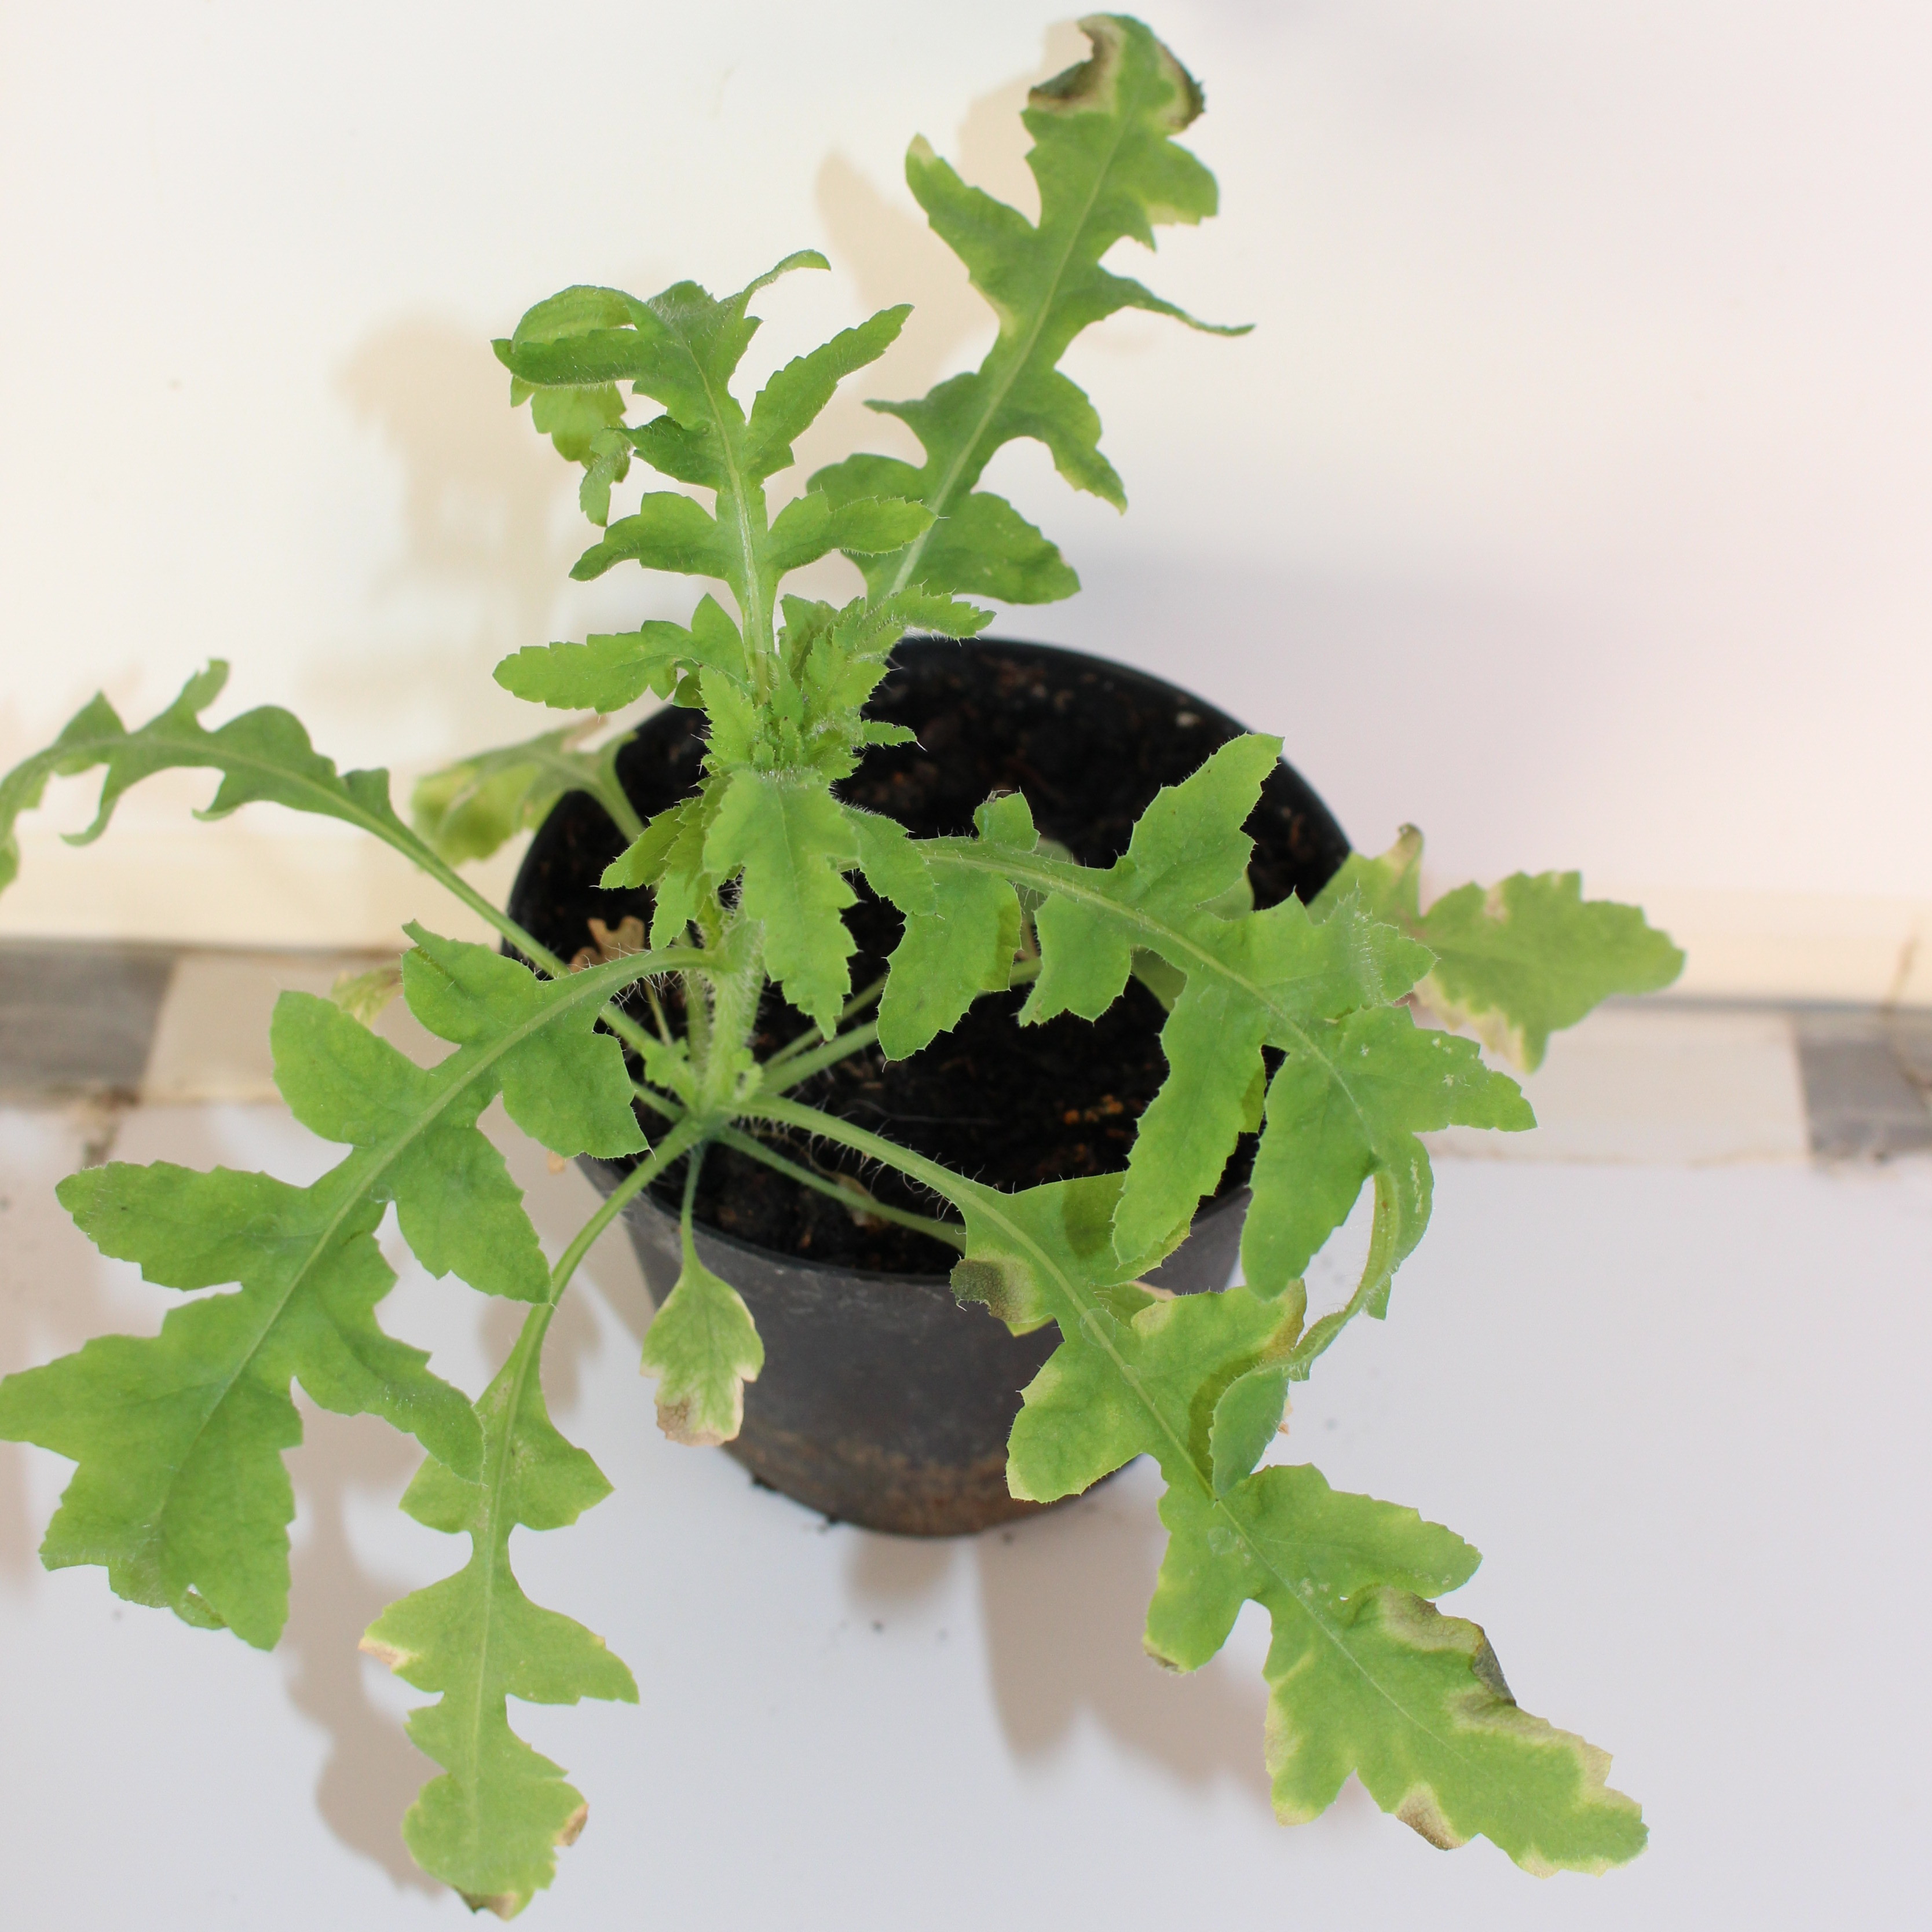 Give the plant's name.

Papaver rhoeas
